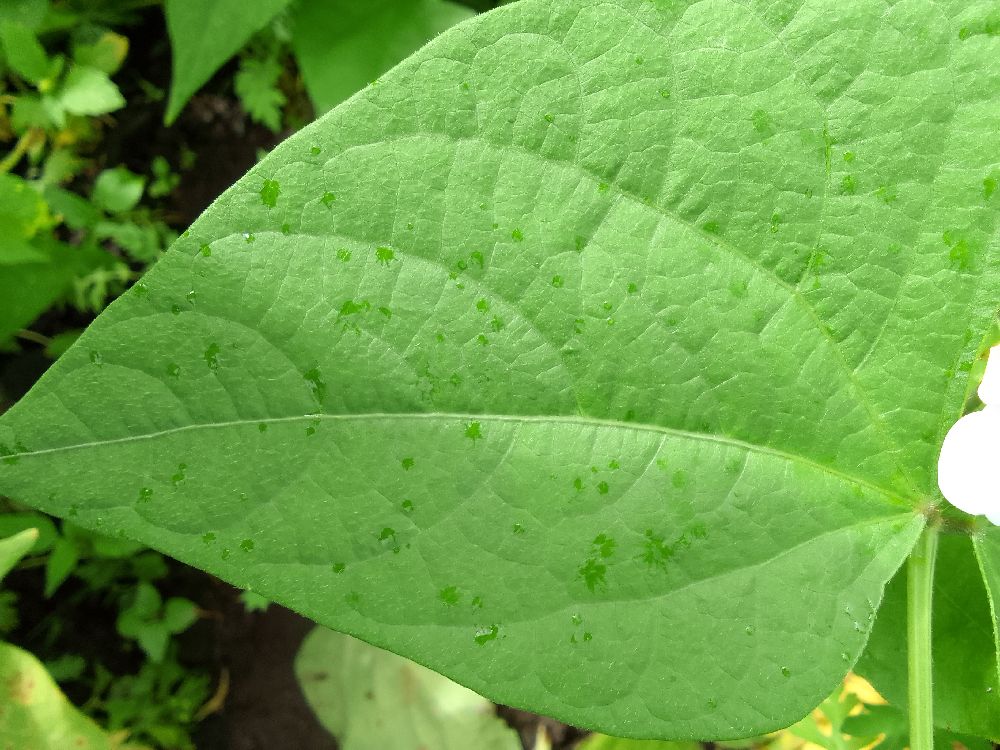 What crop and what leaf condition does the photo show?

common bean, healthy
